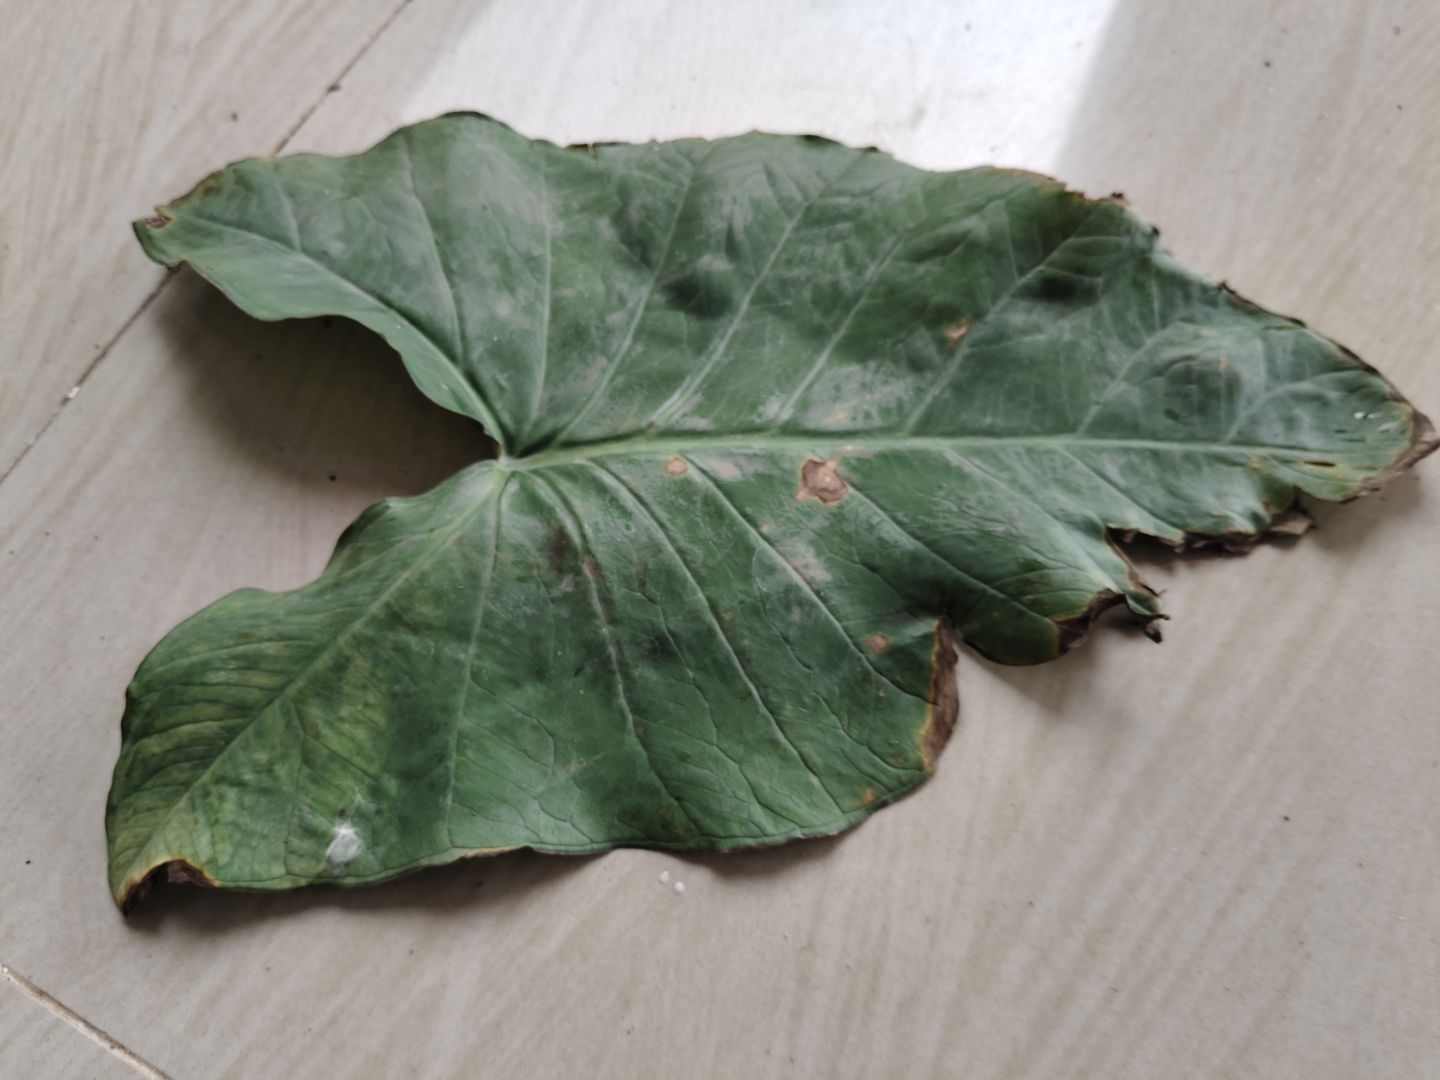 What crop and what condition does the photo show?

taro, leaf blight
